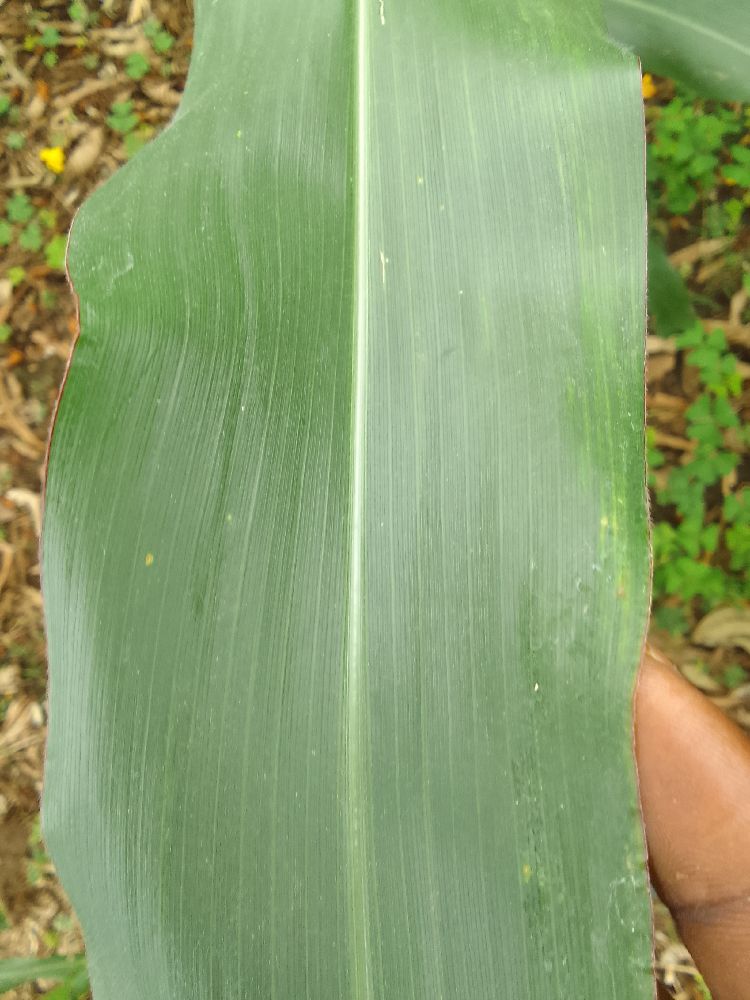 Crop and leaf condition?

maize, healthy
